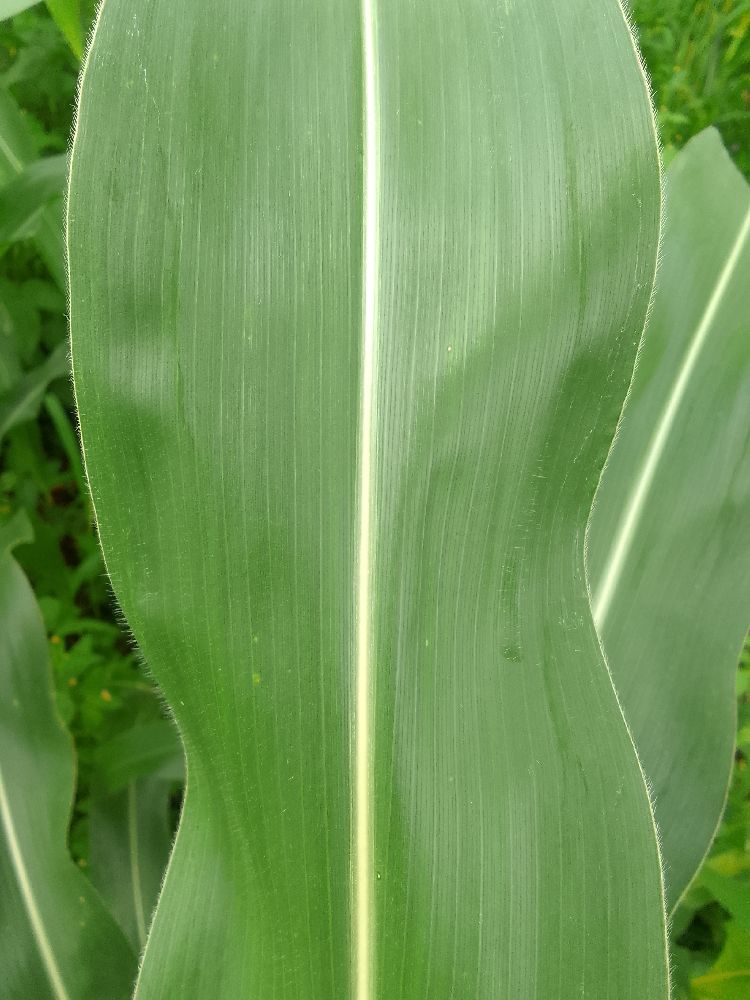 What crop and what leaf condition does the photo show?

maize, healthy
